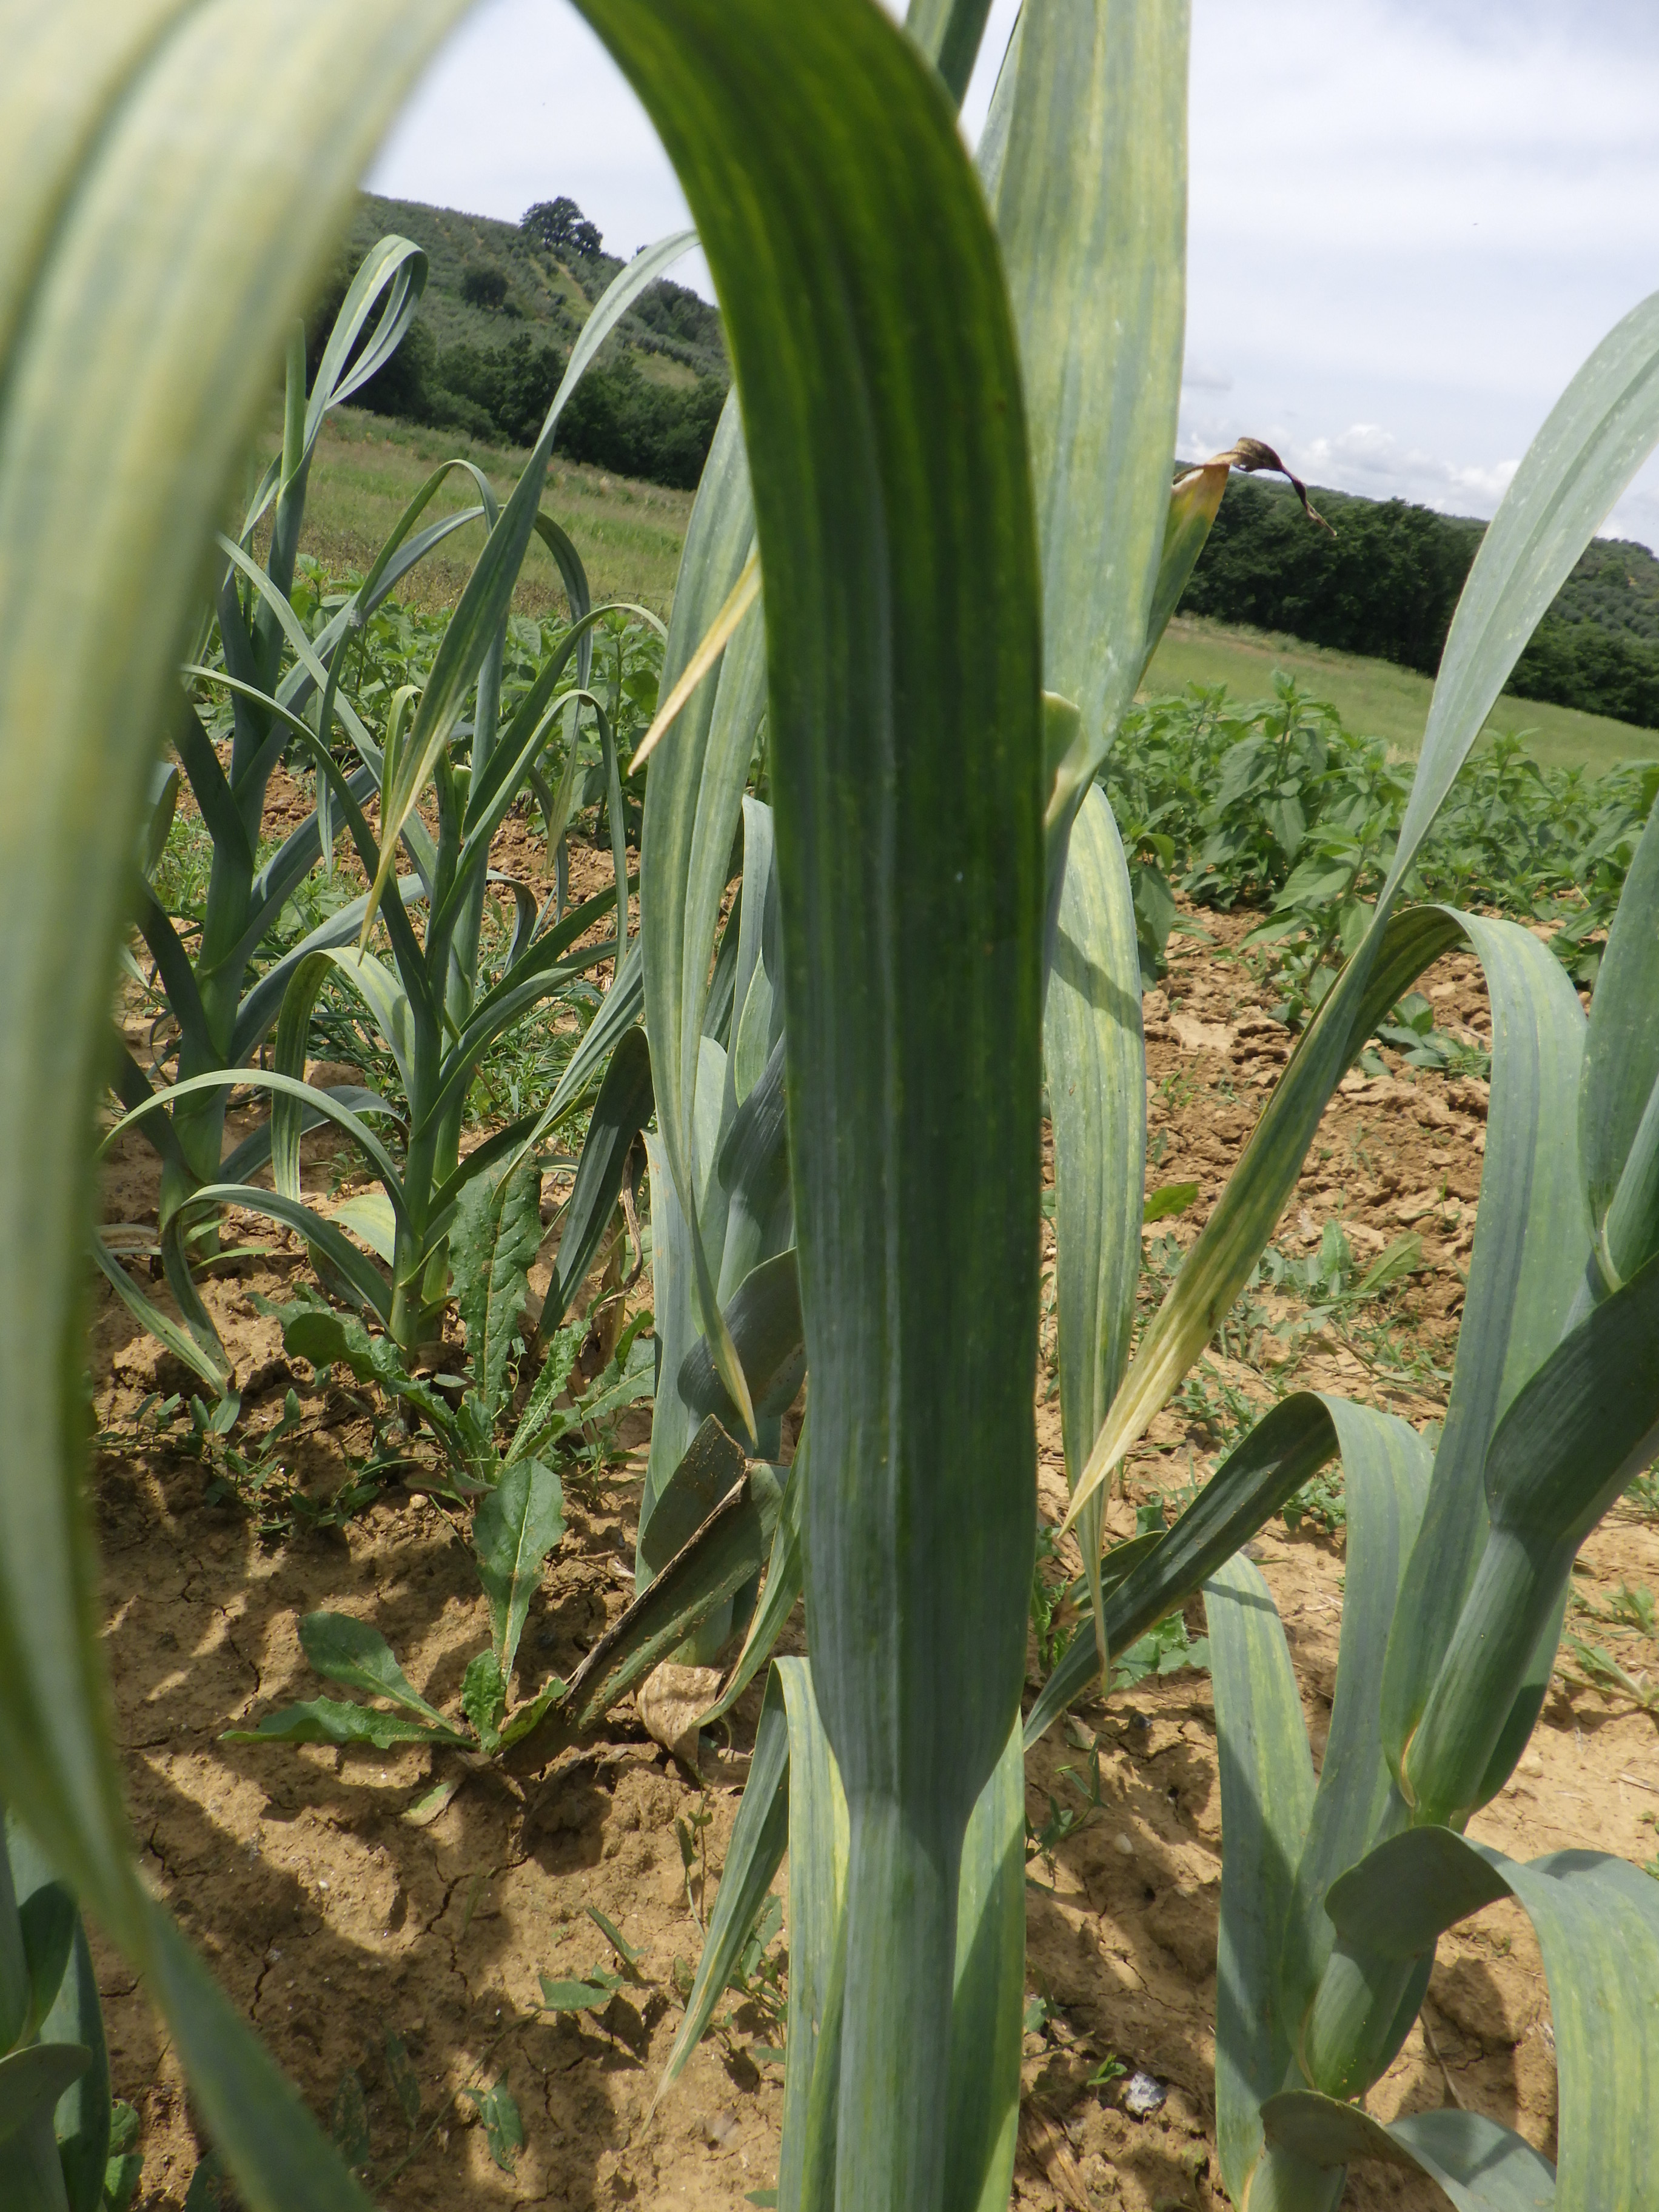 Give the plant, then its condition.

elephant garlic, chlorosis
